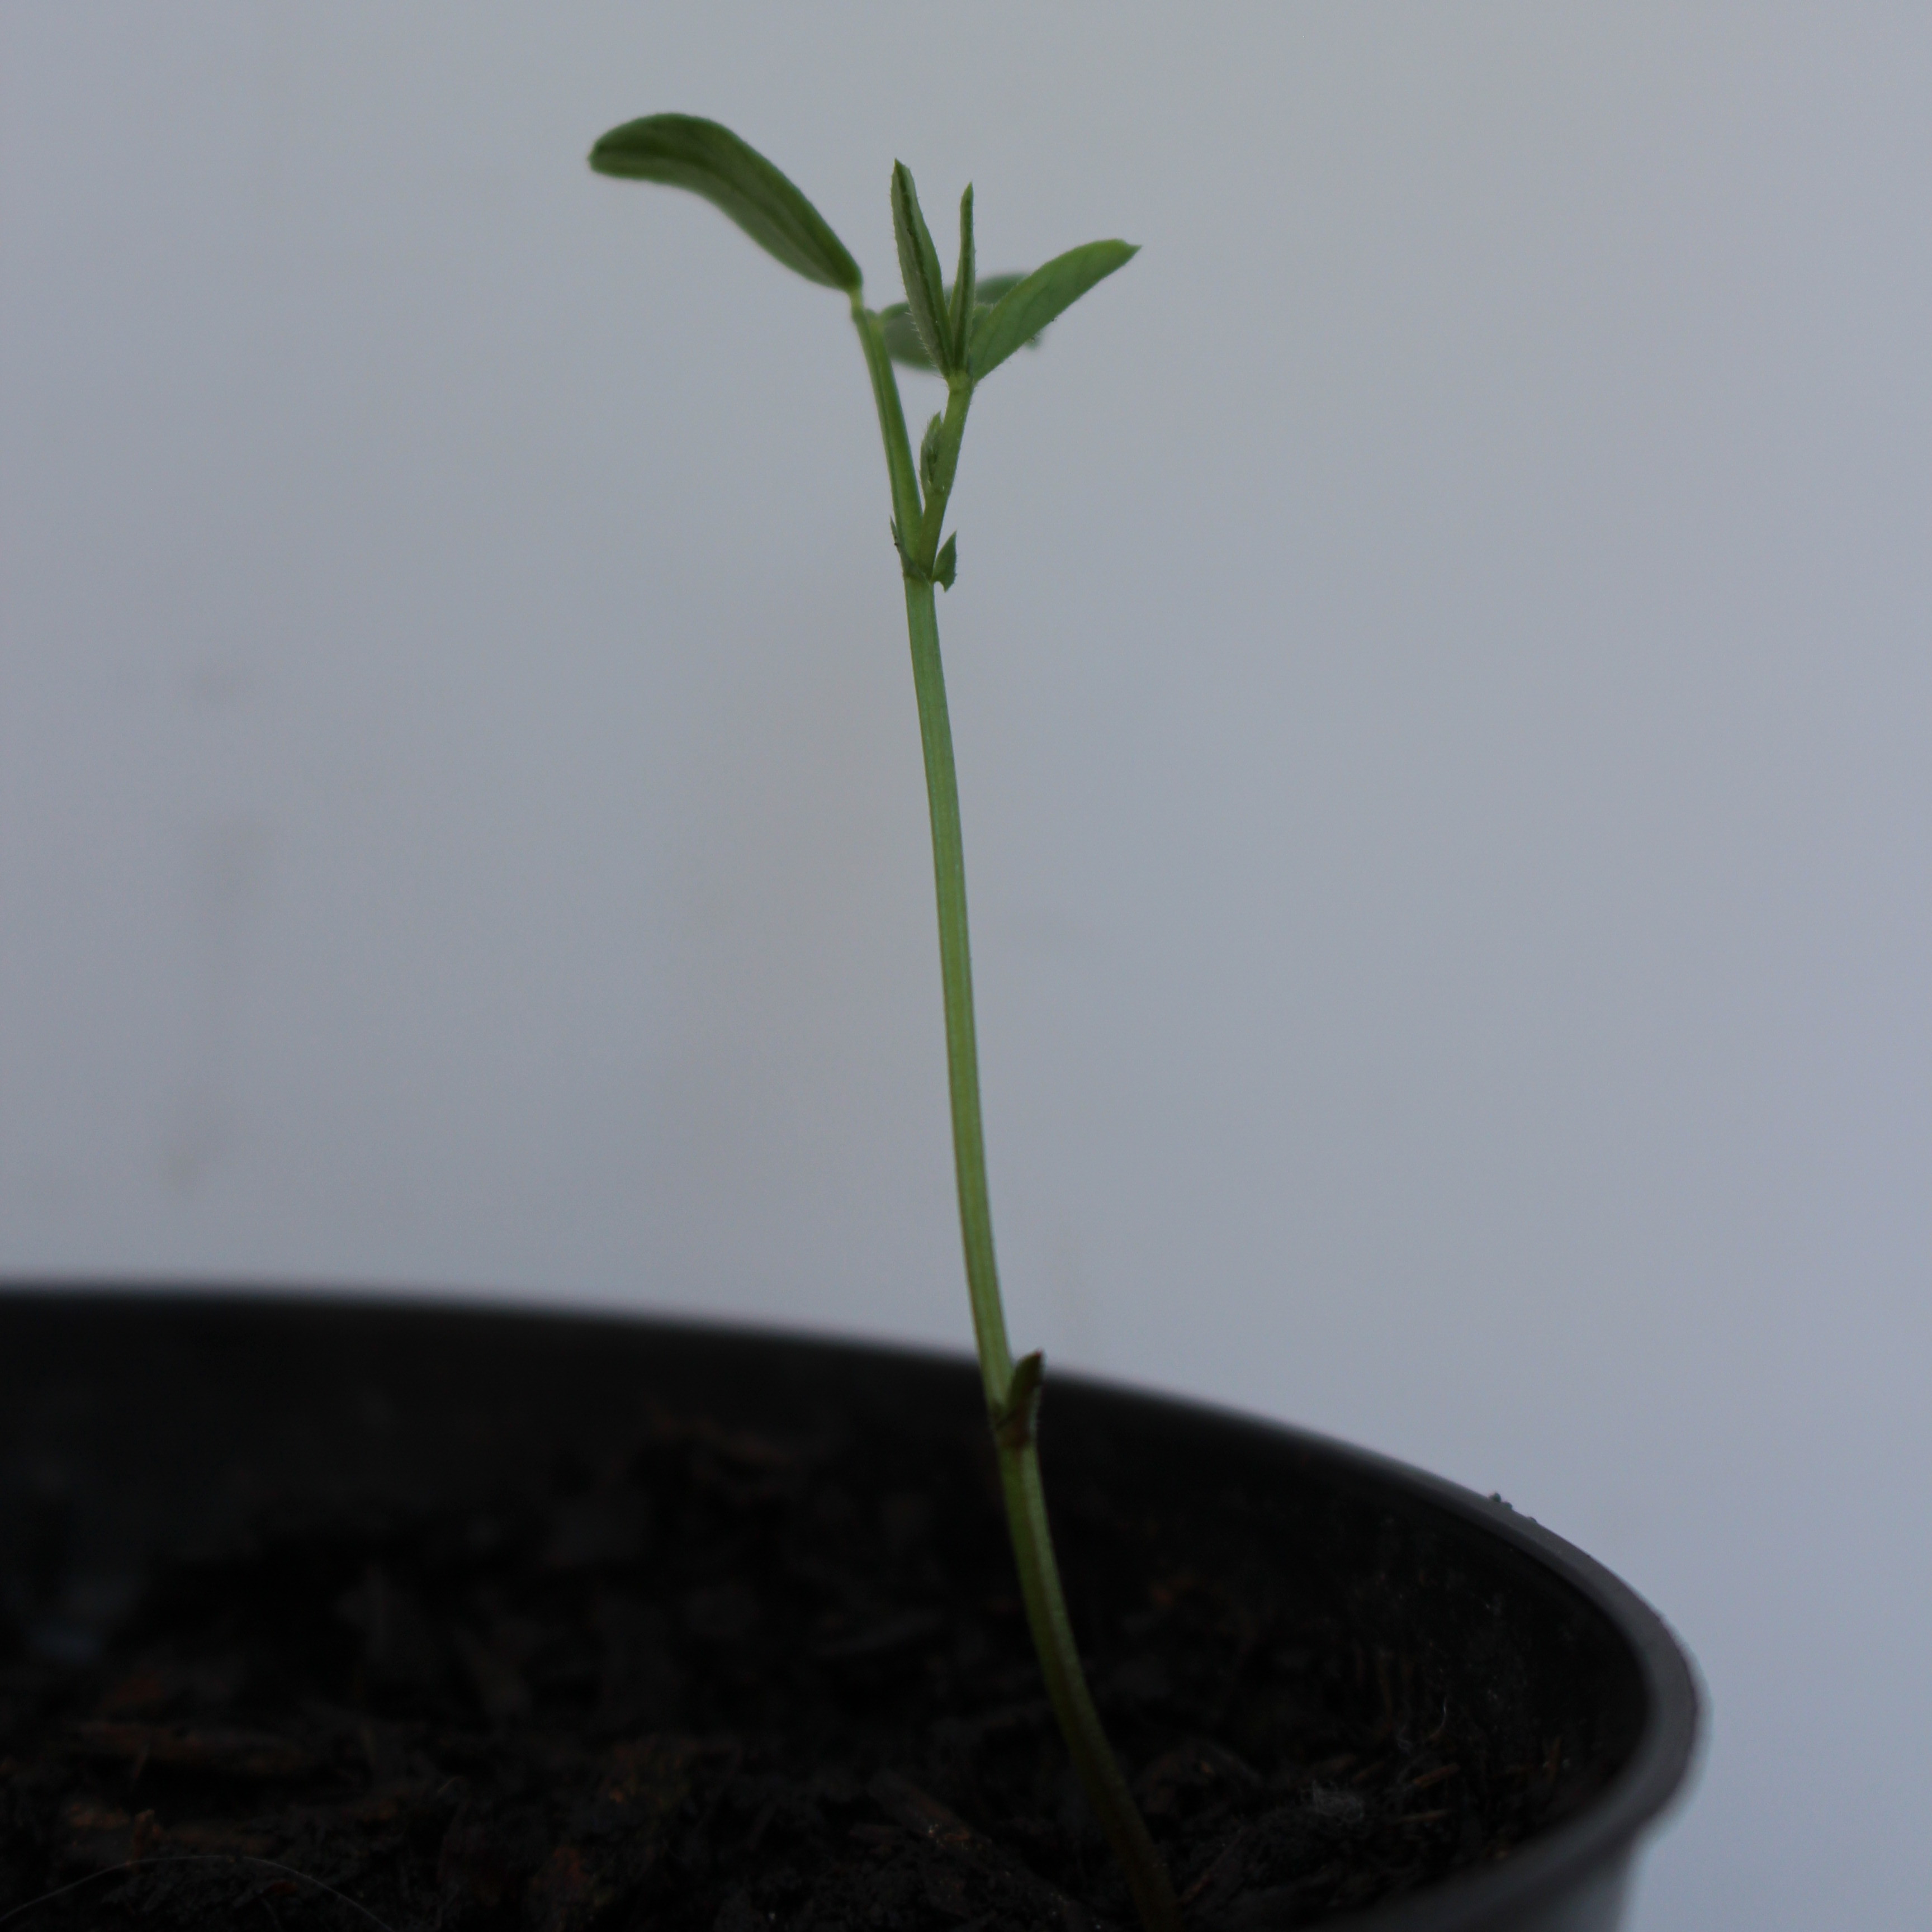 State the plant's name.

Vicia sativa
